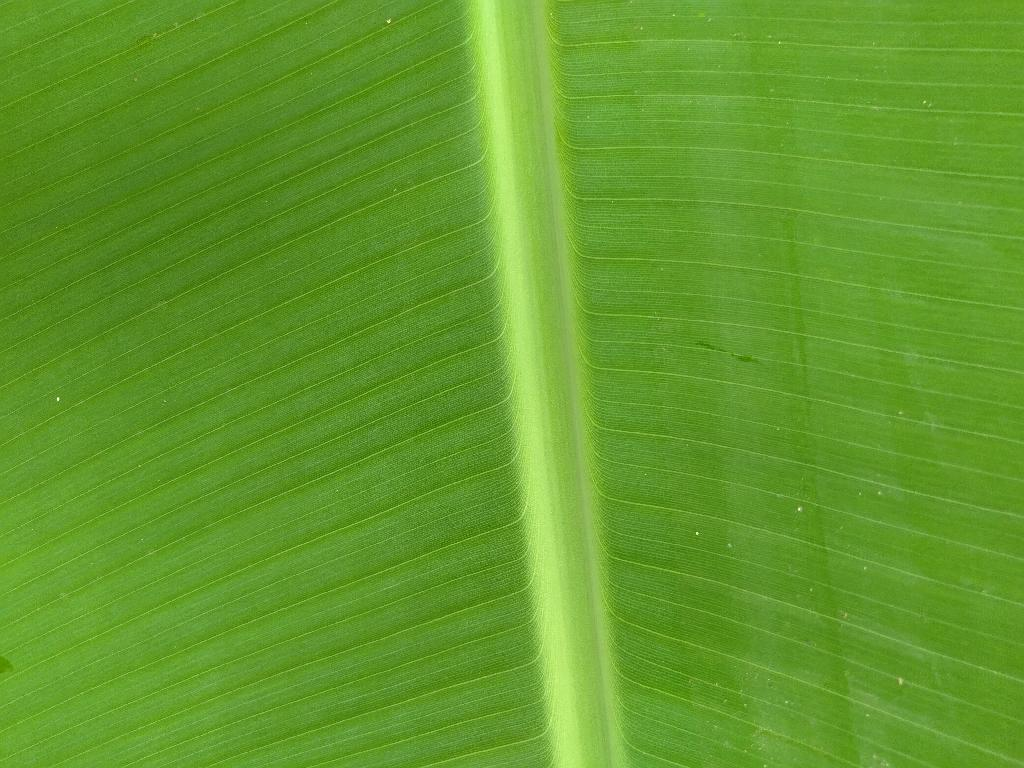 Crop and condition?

banana, healthy
